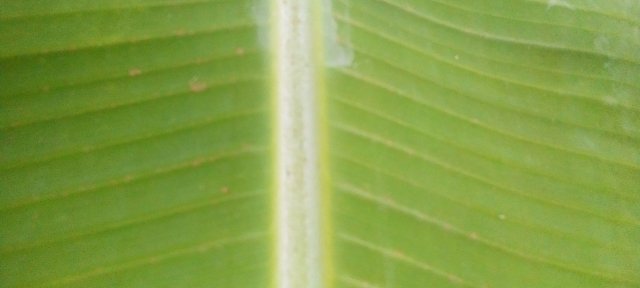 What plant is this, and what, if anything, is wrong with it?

banana, healthy
